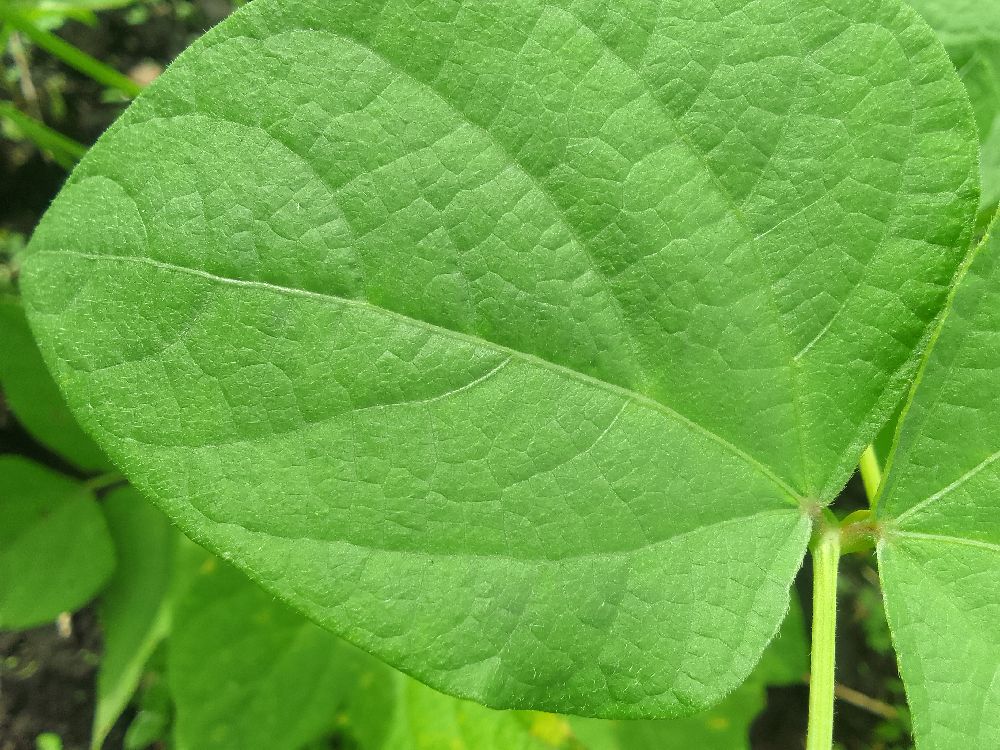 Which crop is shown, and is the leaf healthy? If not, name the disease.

common bean, healthy
